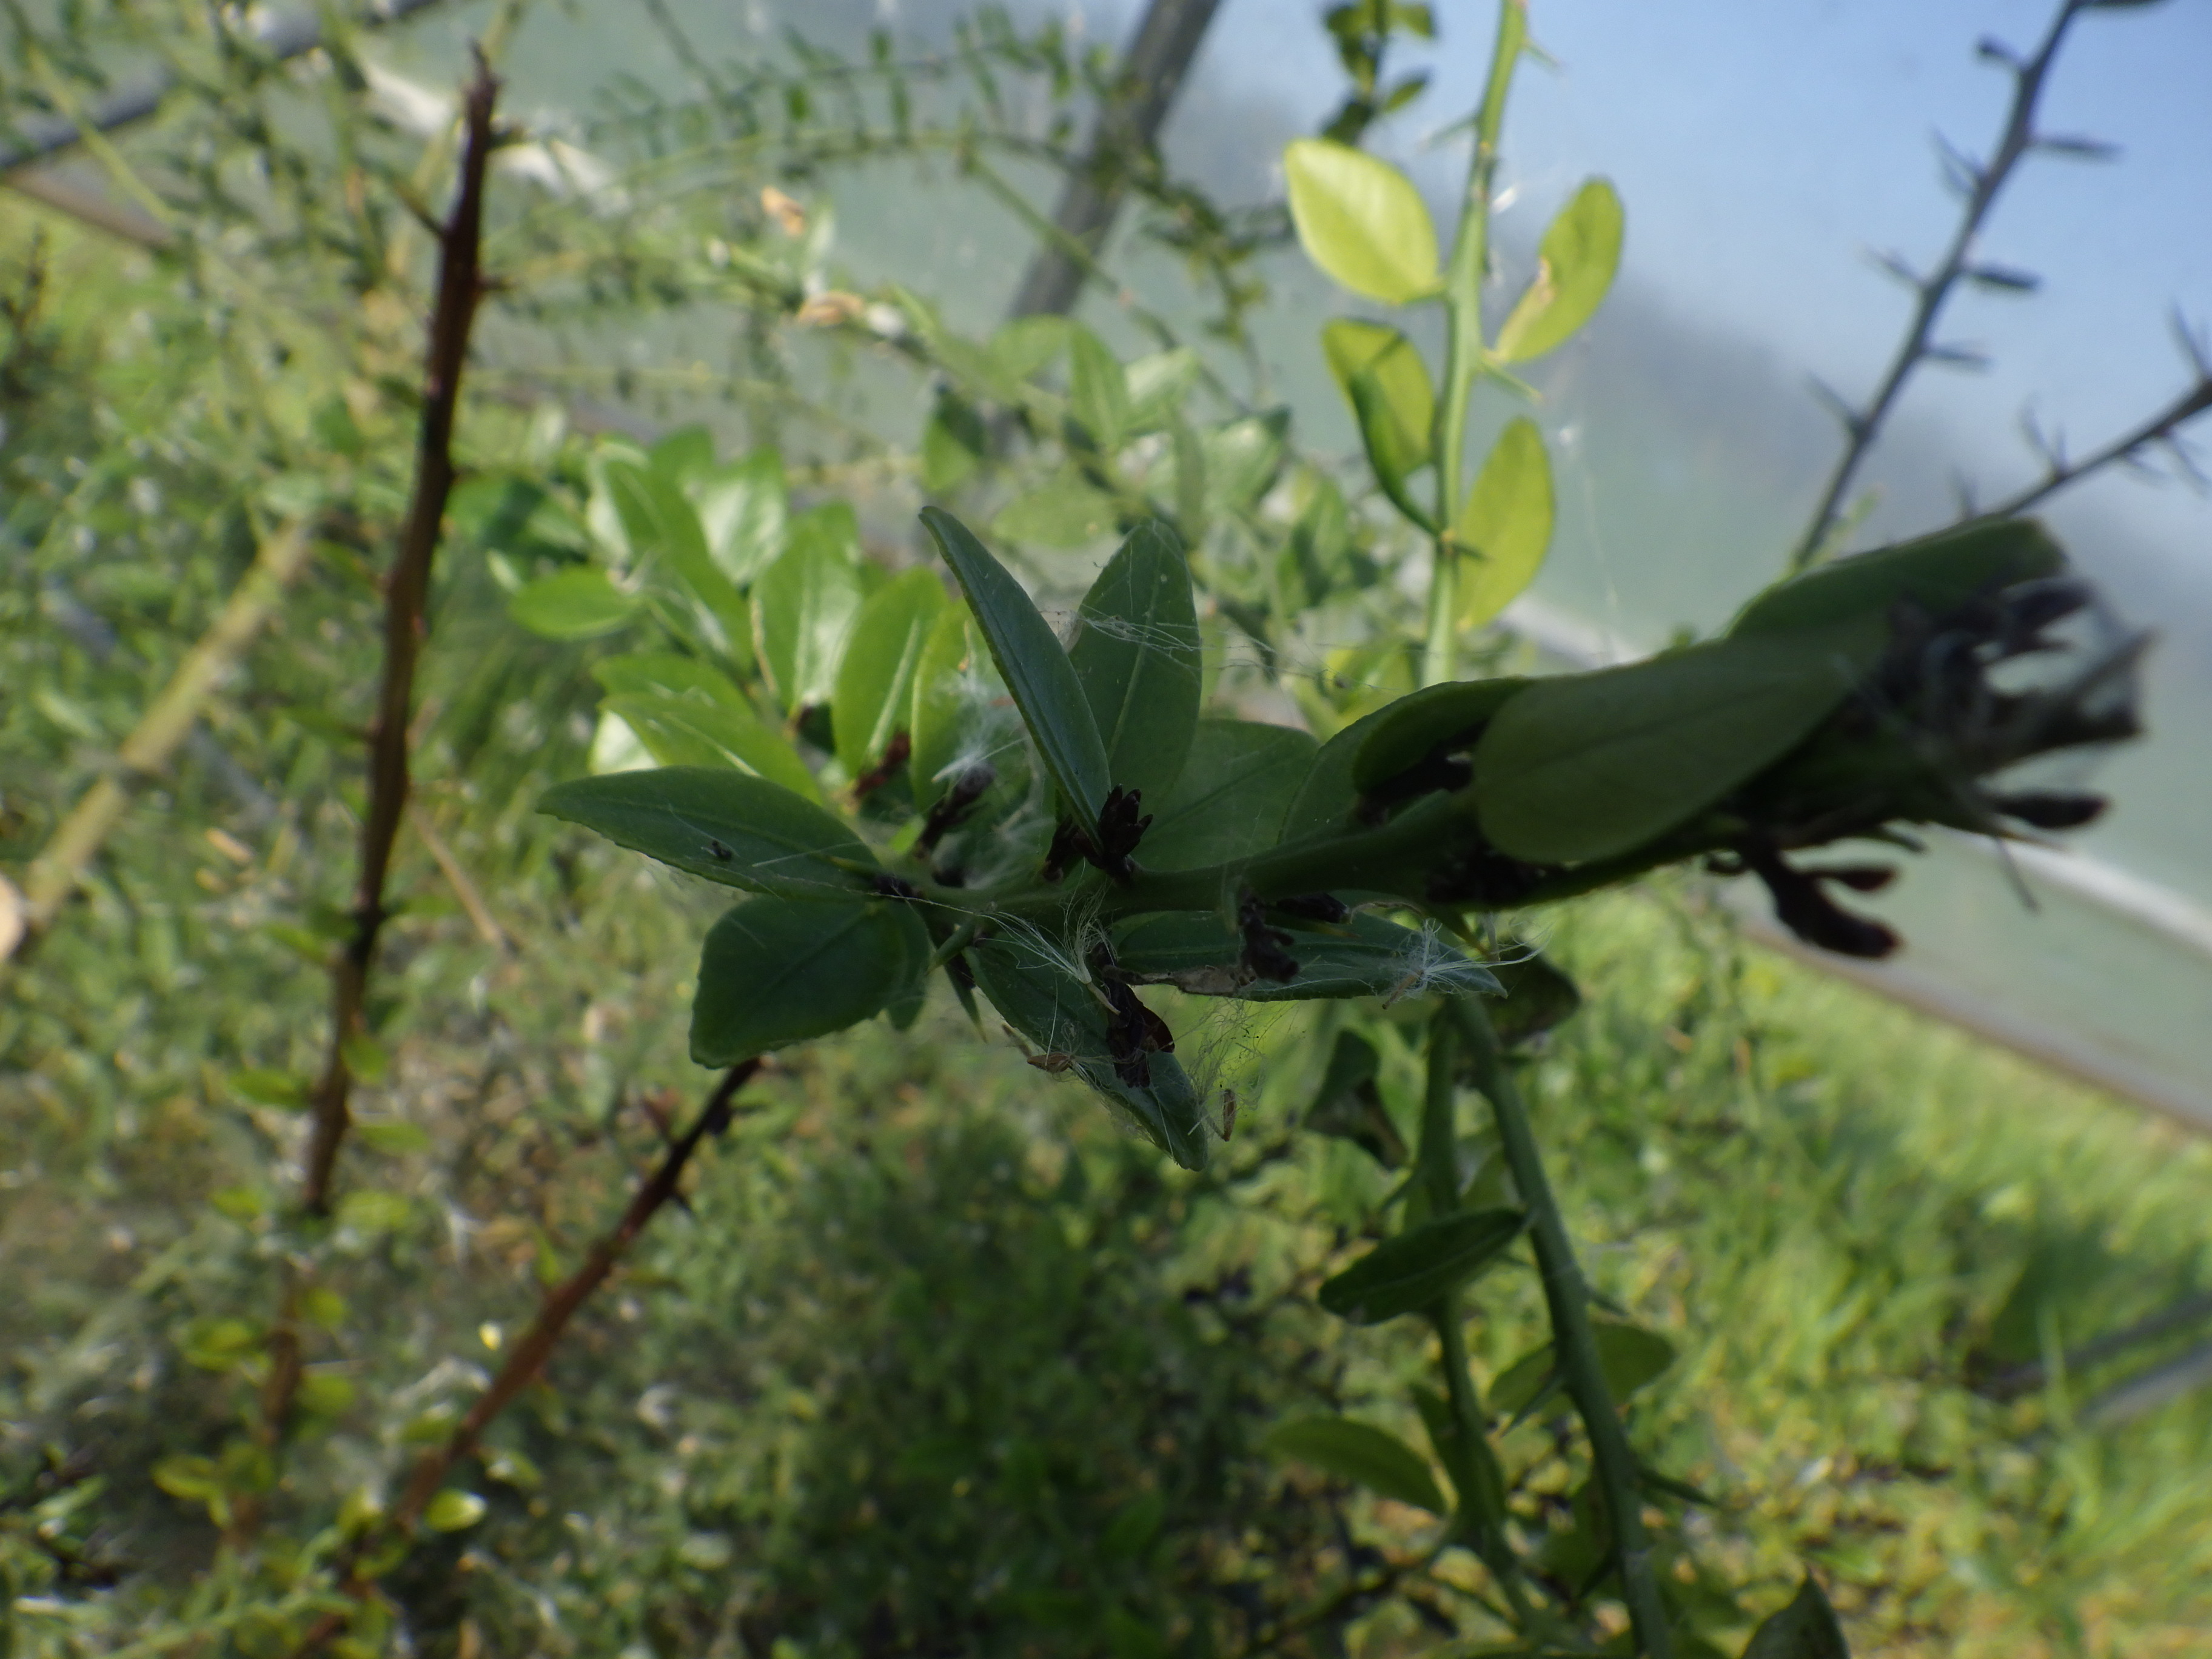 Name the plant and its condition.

citrus, healthy
